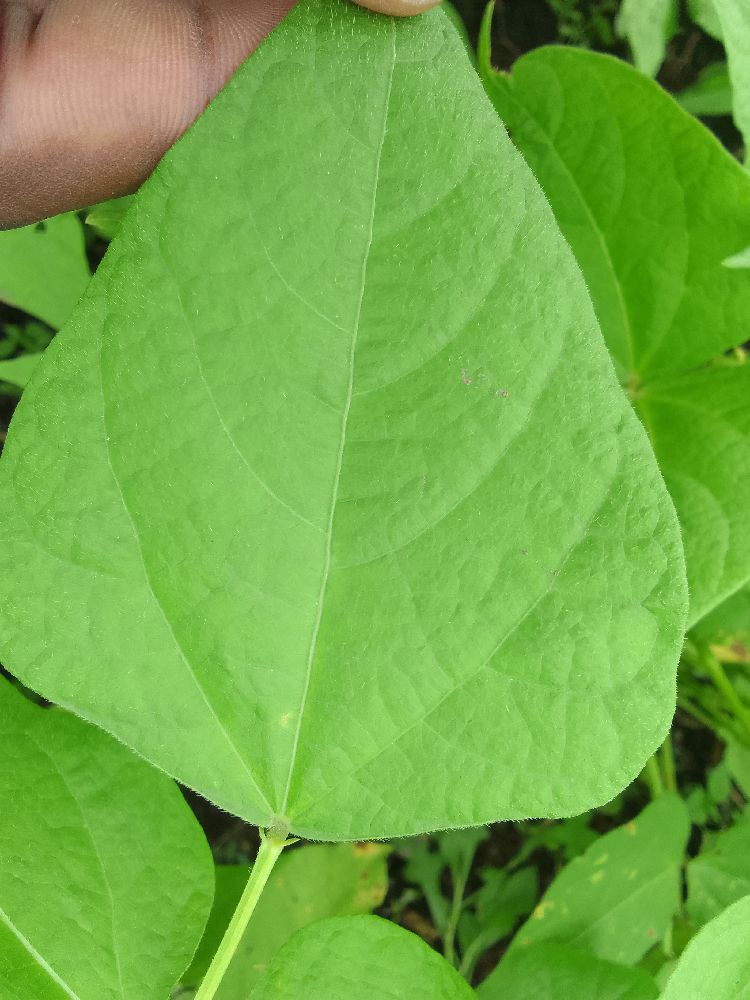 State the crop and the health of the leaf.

common bean, healthy
